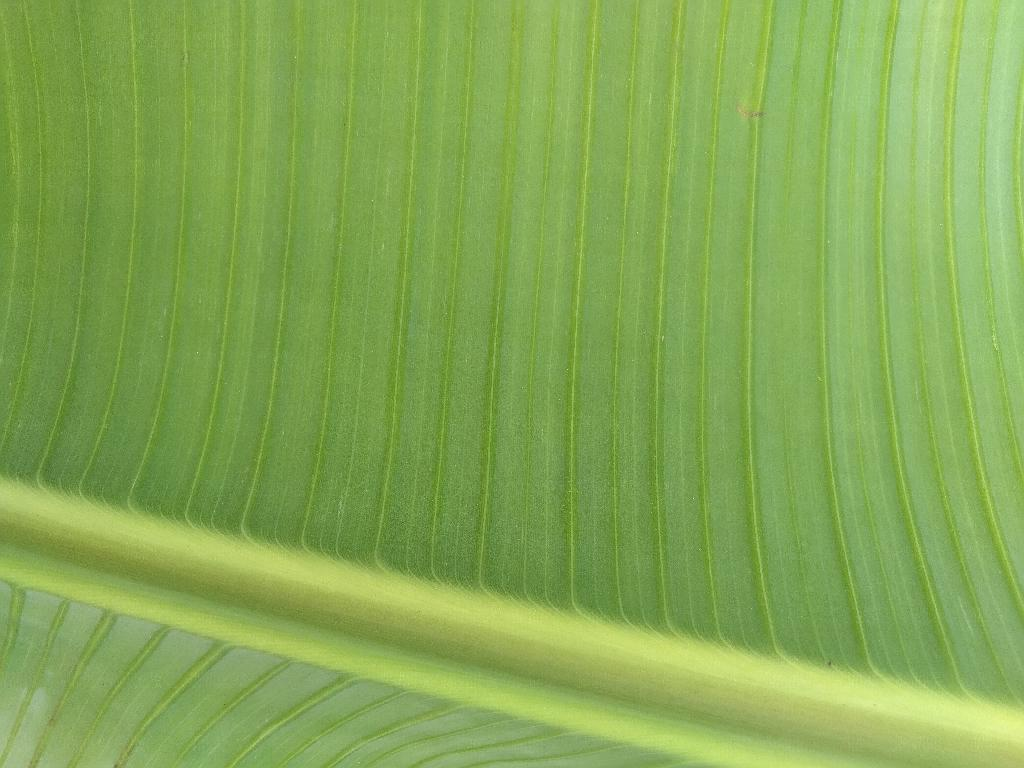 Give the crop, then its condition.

banana, healthy
